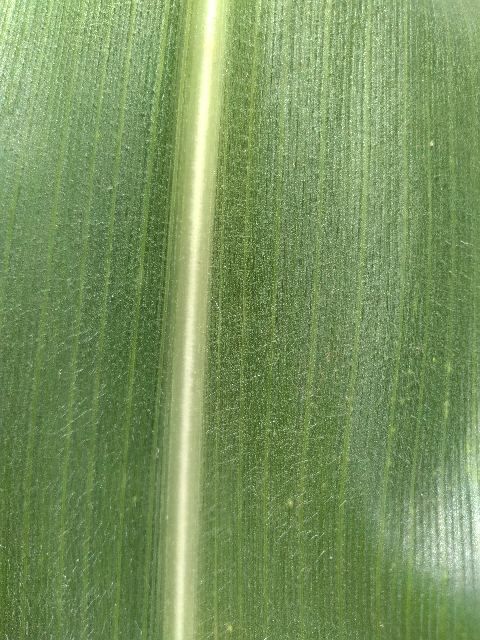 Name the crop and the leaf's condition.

maize, healthy
